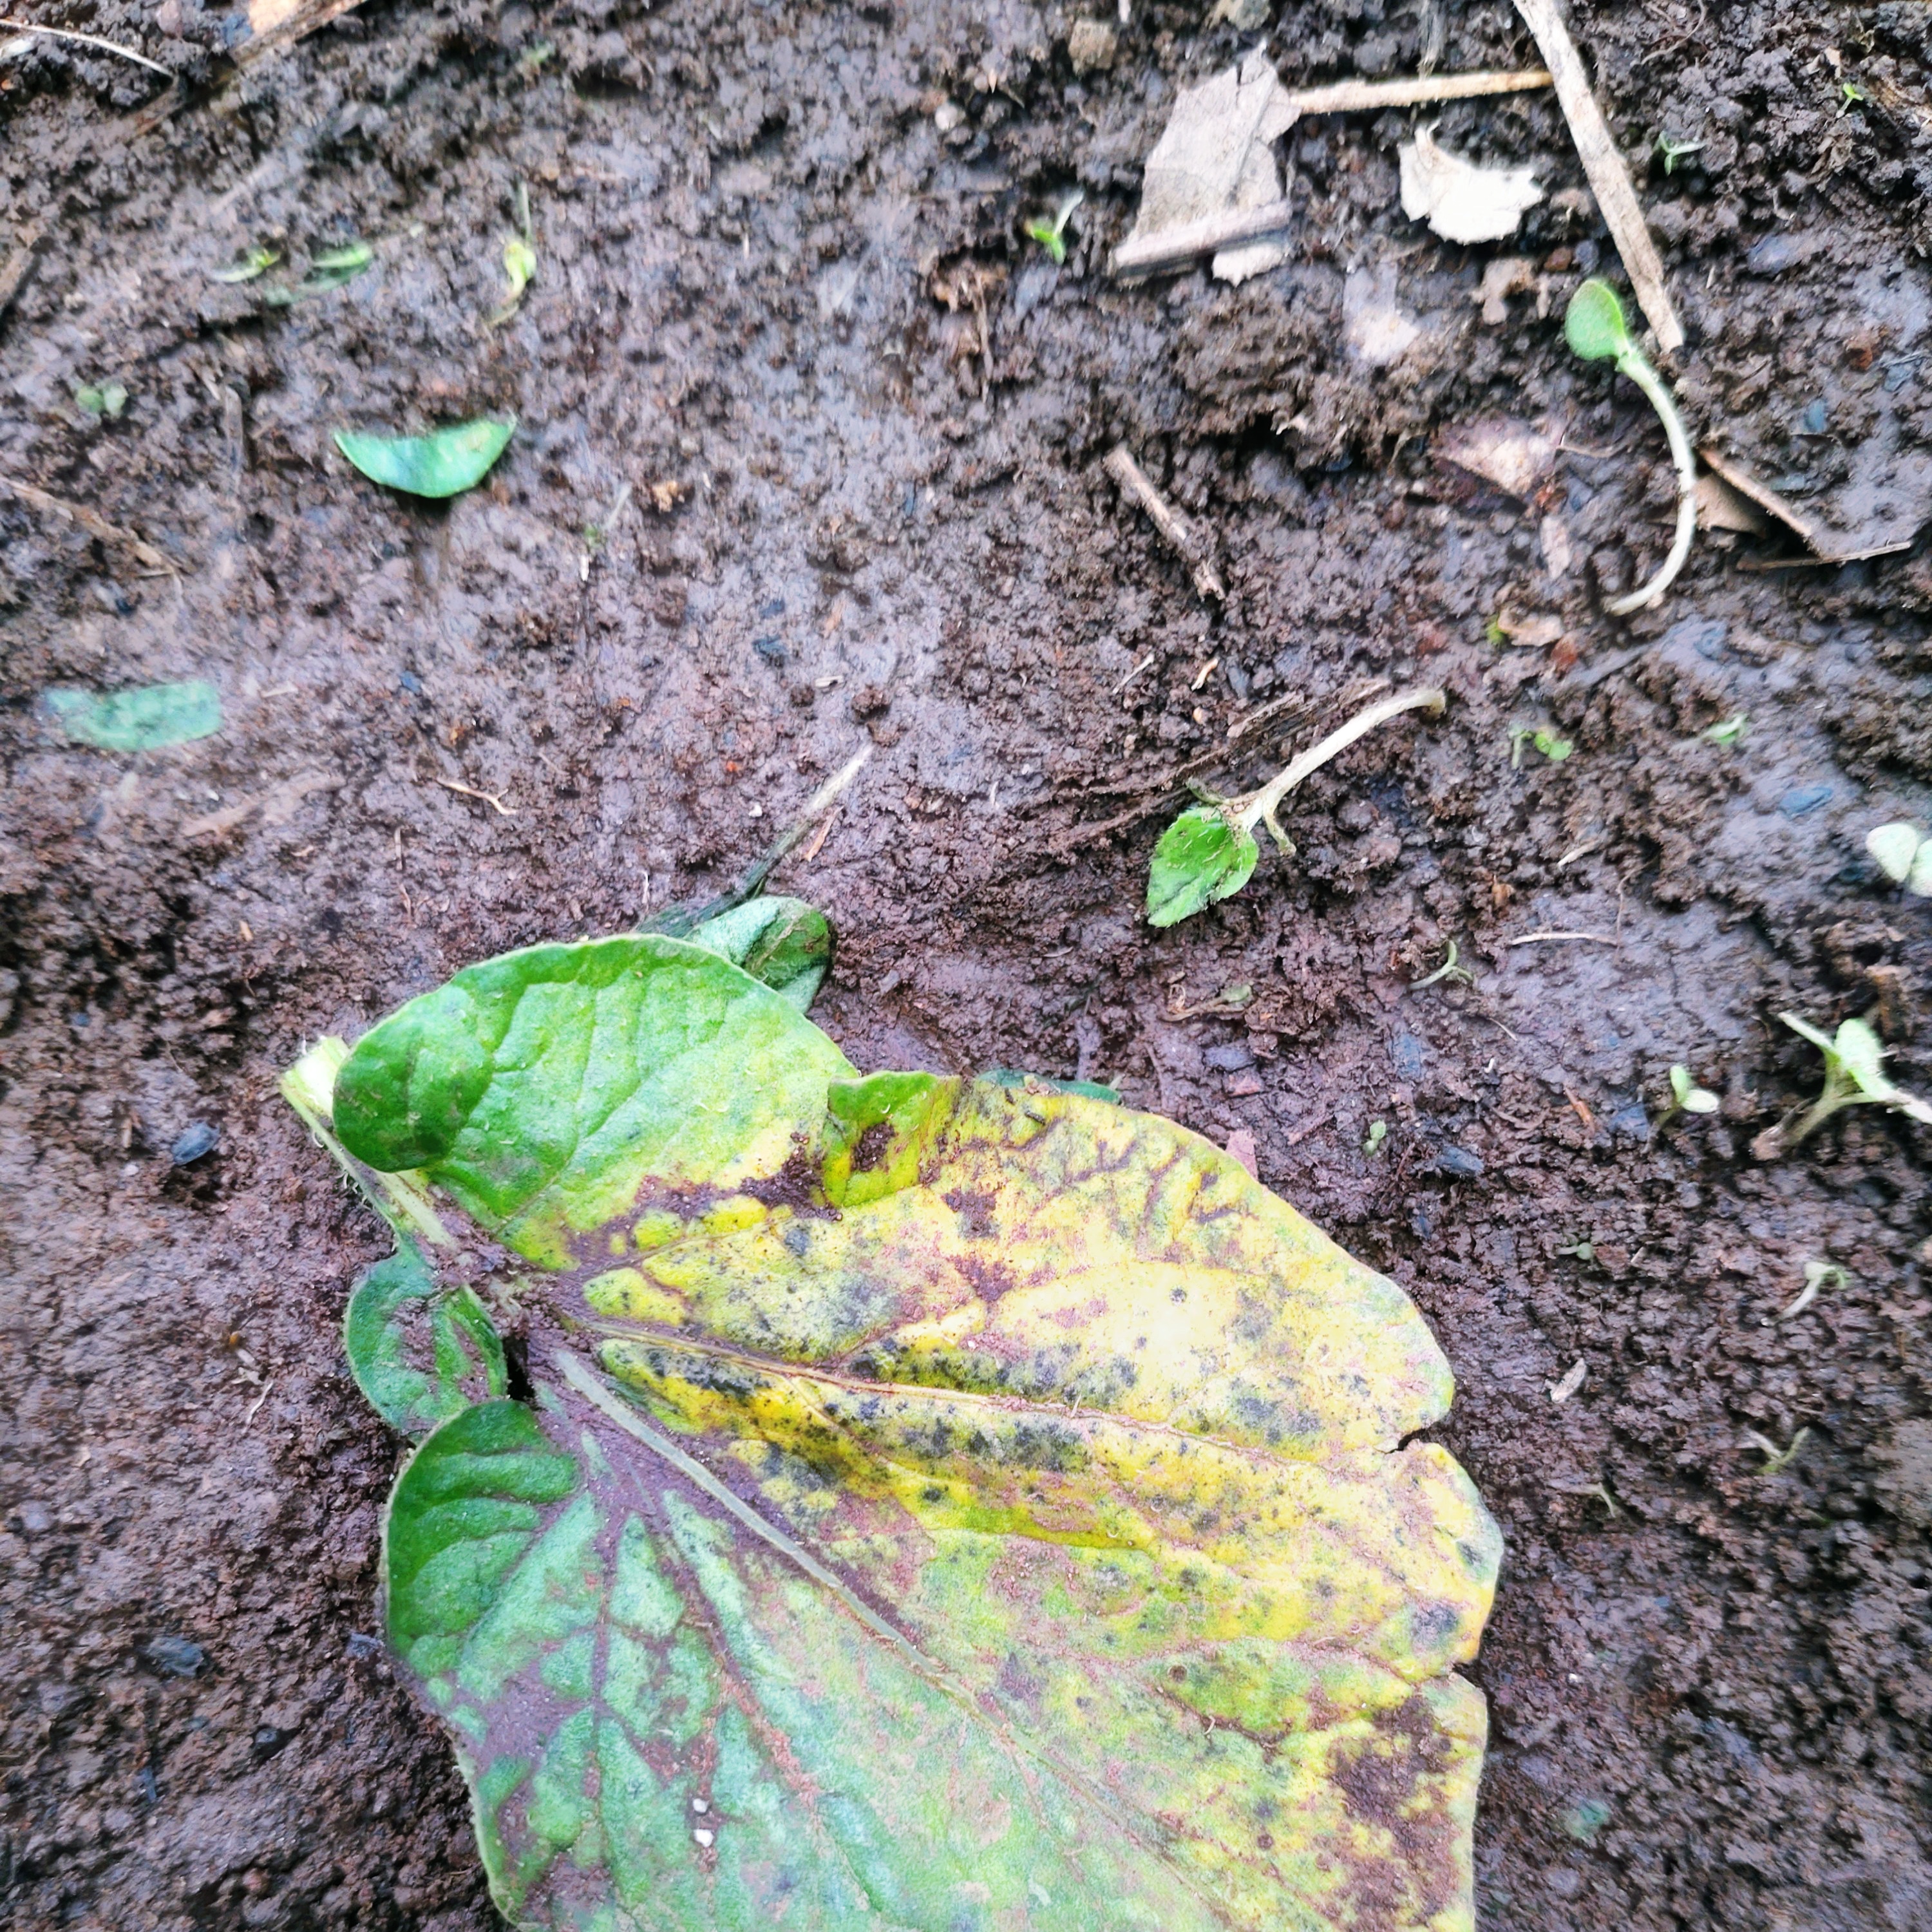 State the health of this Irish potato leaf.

late blight
